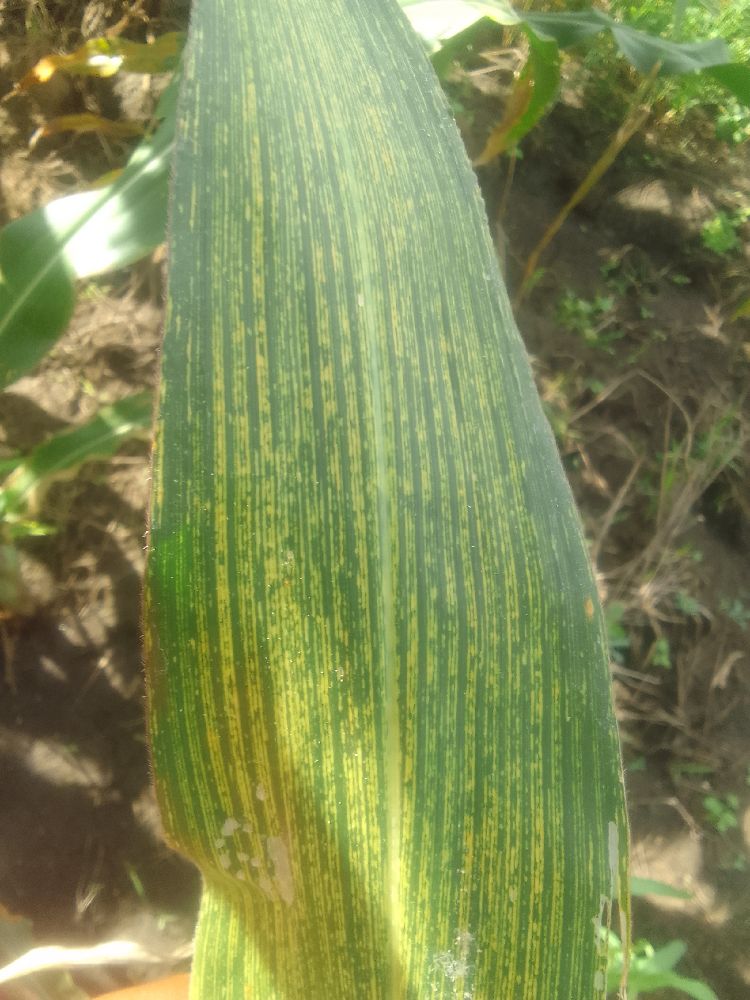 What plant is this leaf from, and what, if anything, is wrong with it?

maize, maize streak virus
